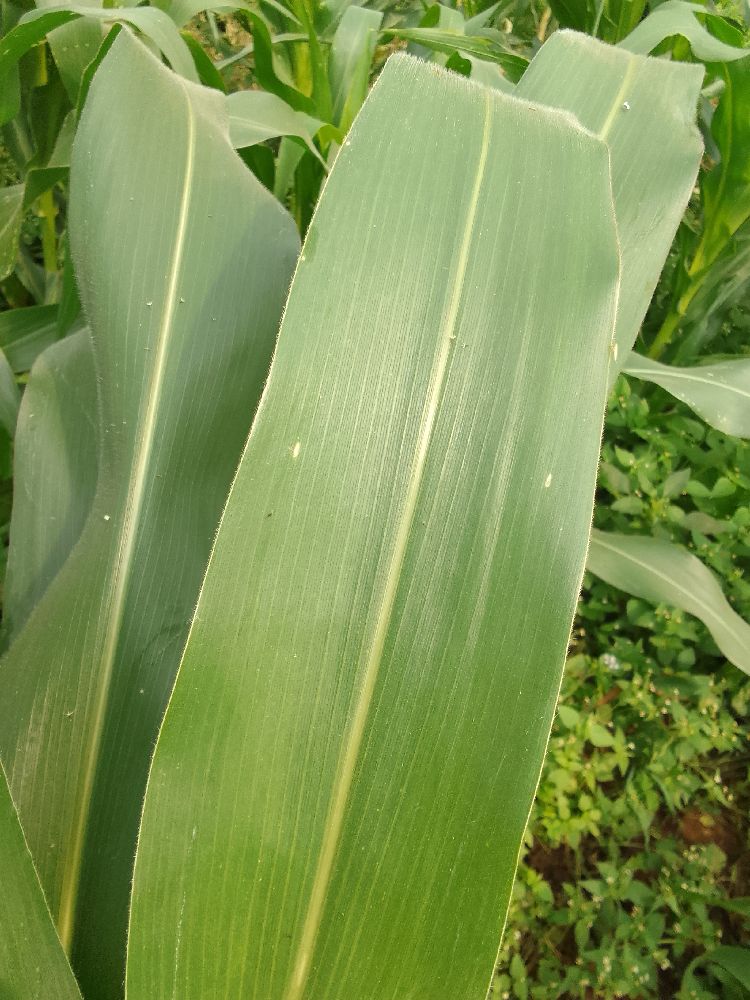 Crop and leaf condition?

maize, healthy
